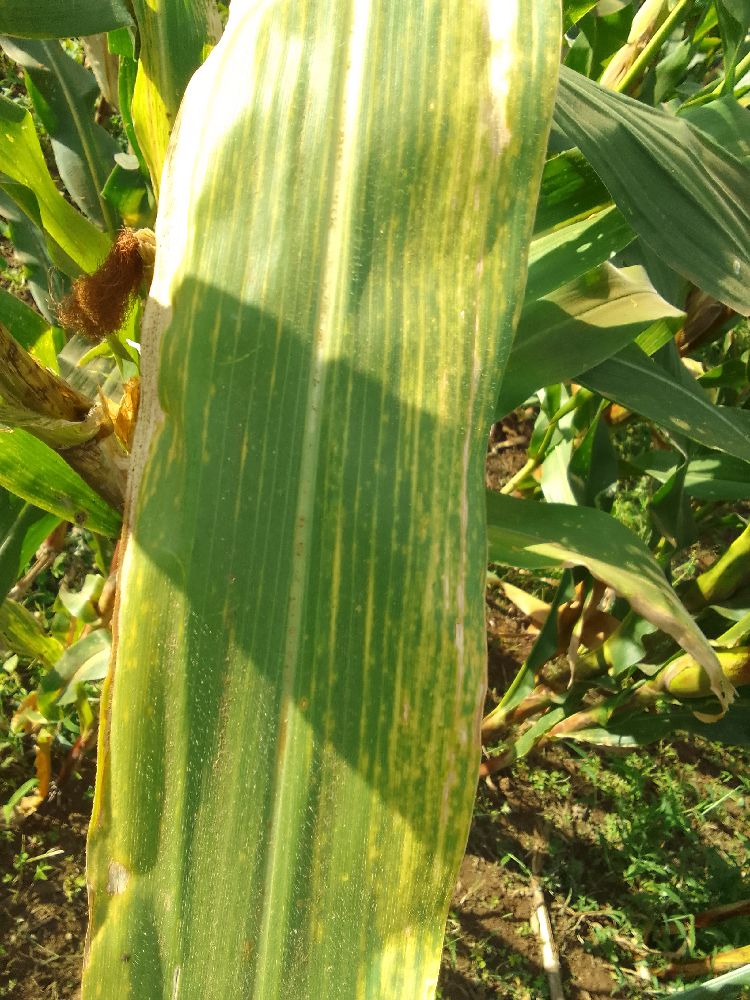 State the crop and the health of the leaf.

maize, maize lethal necrosis
